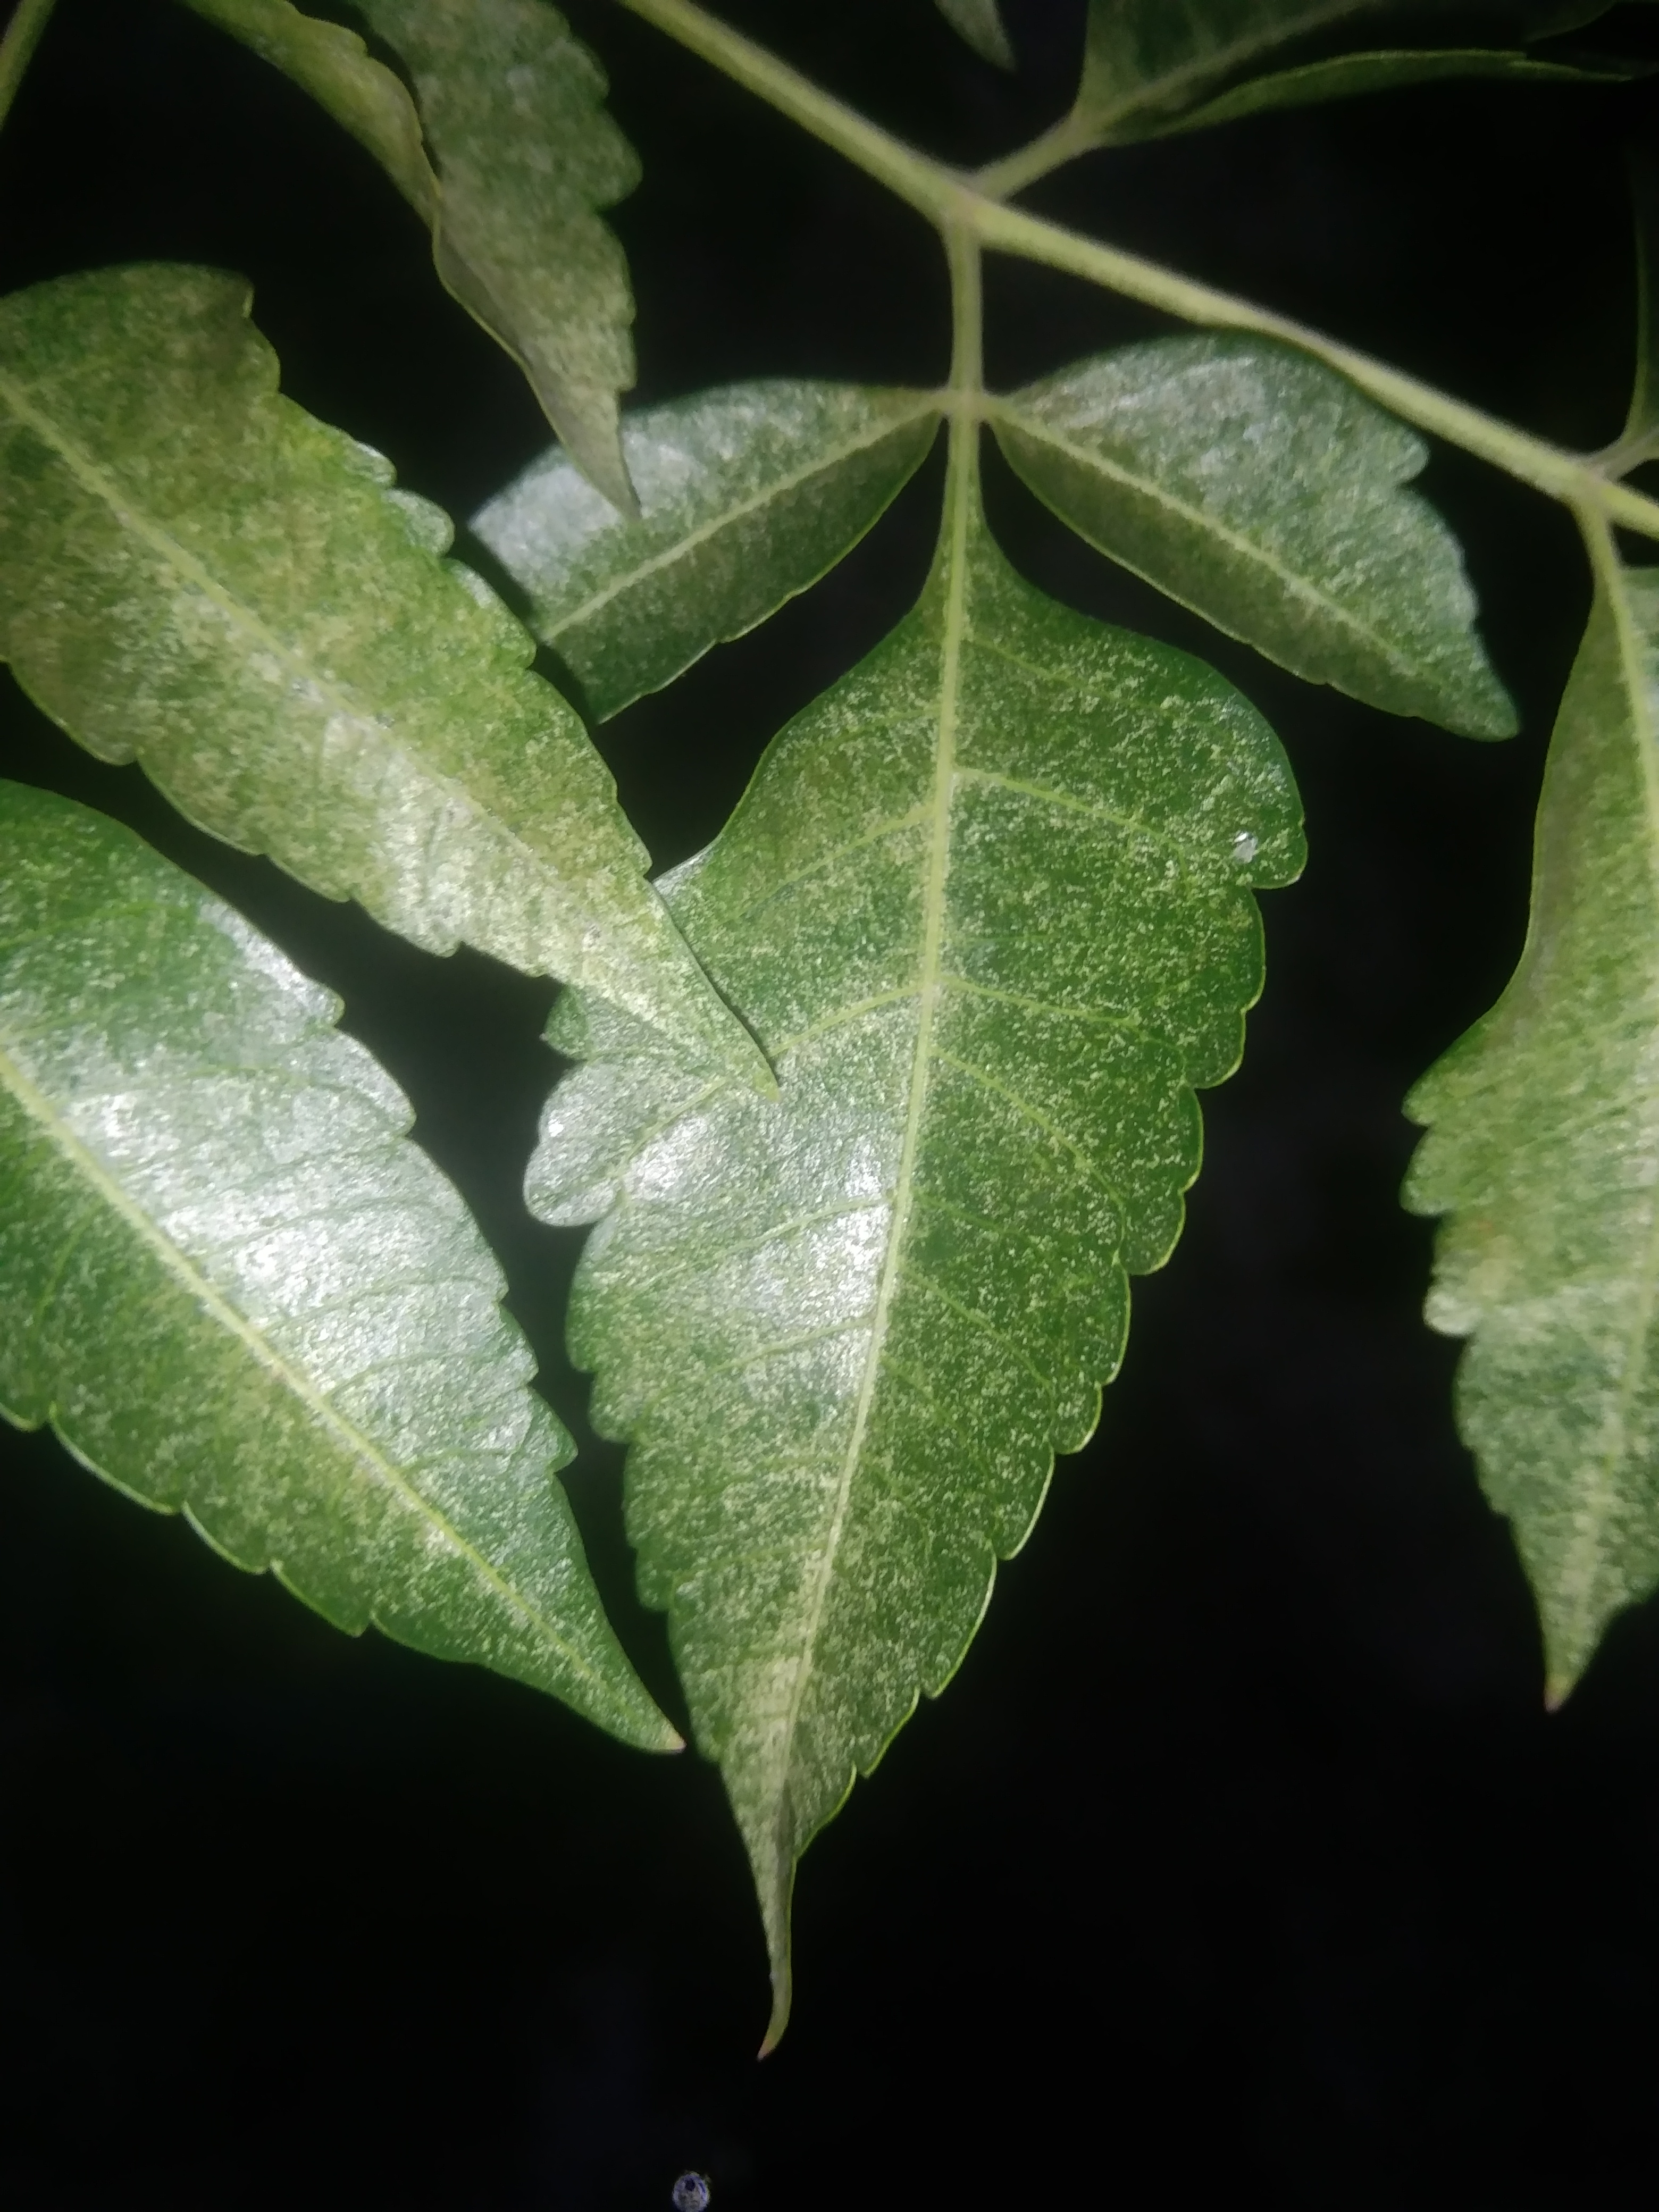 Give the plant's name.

neem
